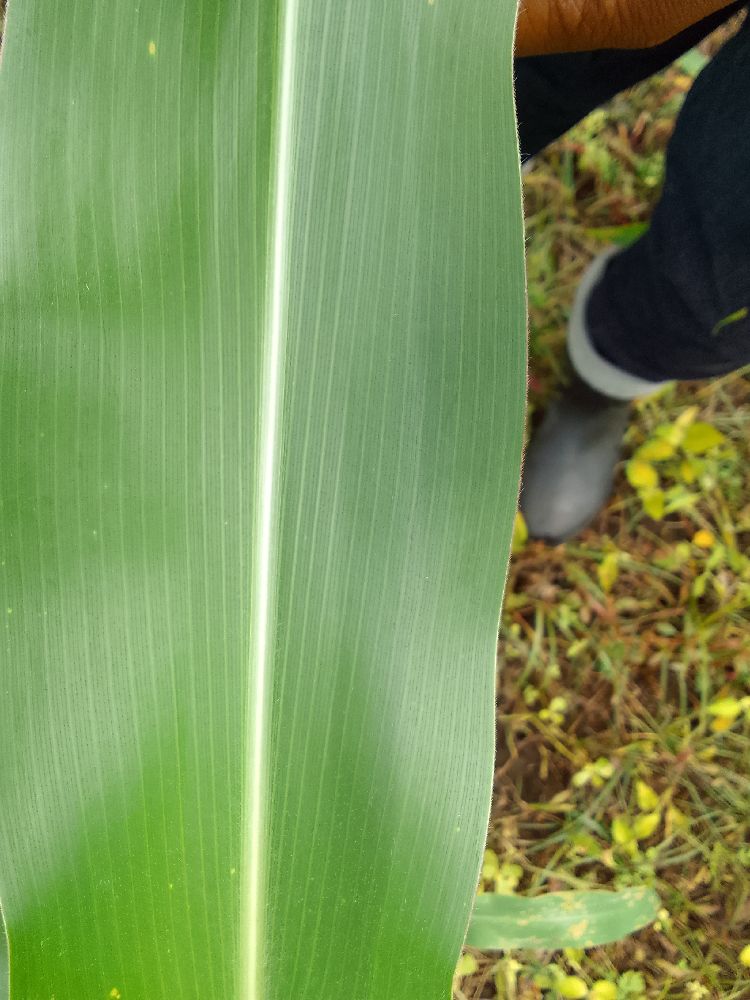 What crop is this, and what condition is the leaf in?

maize, healthy
